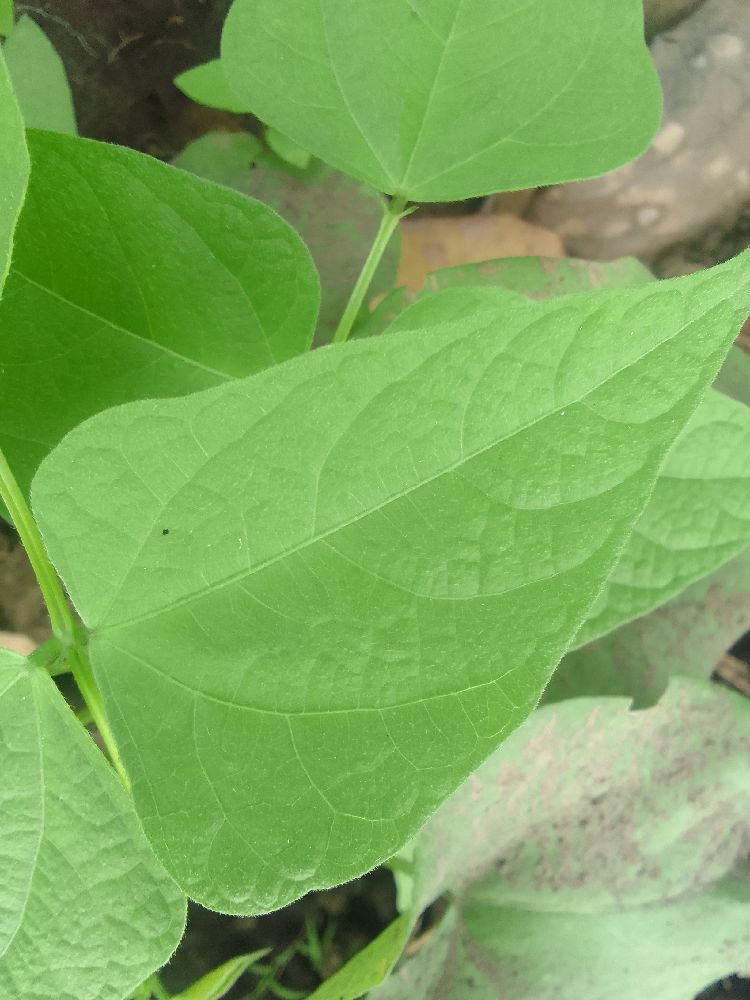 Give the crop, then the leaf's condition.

common bean, healthy
